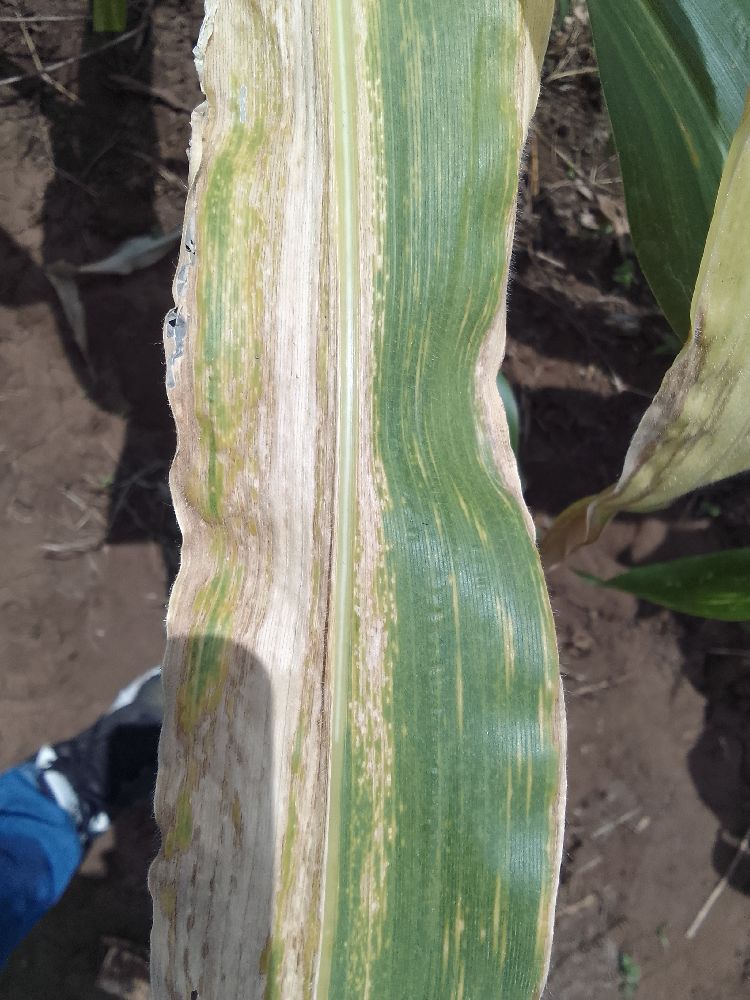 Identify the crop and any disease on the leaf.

maize, maize lethal necrosis
